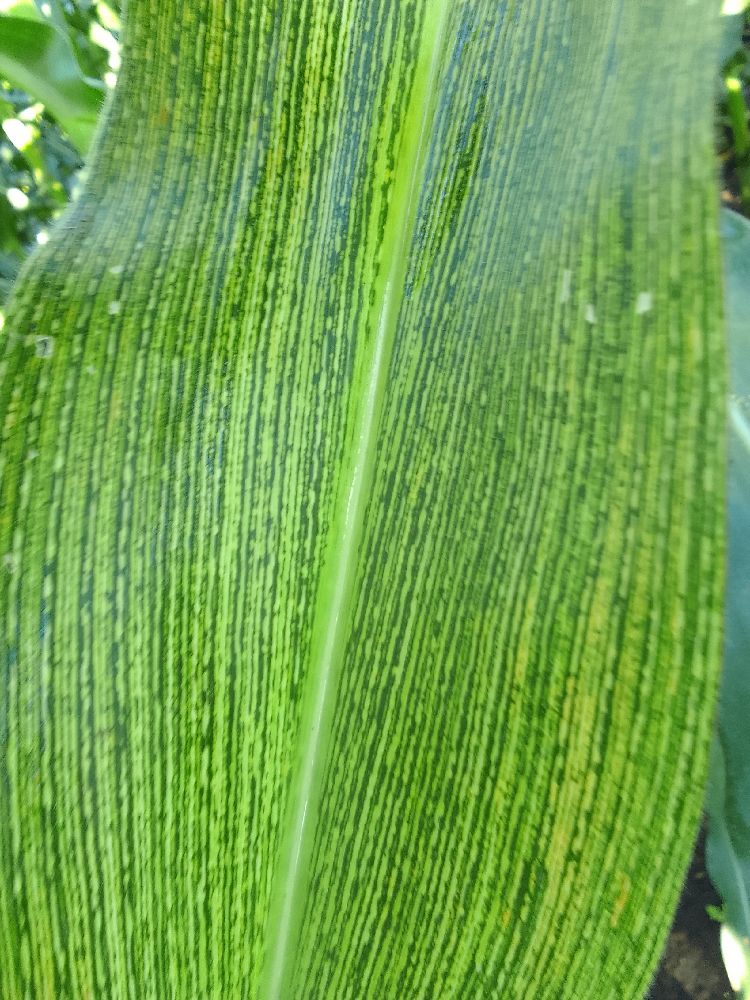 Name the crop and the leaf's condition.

maize, maize streak virus
